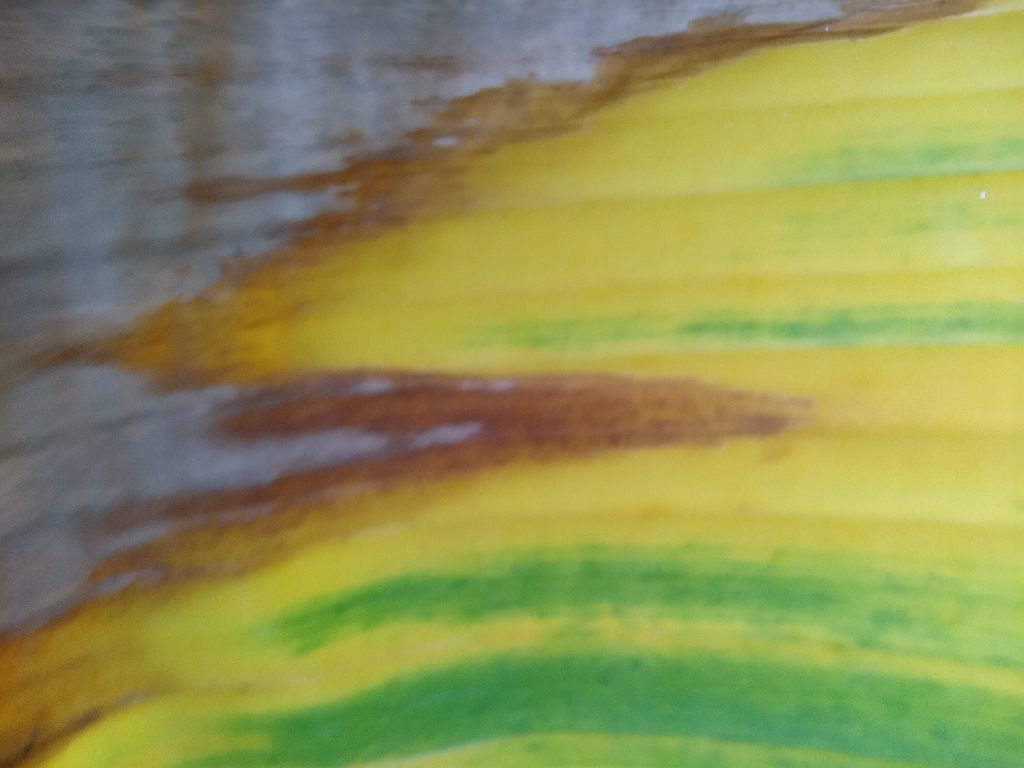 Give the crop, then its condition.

banana, fusarium wilt race 1
